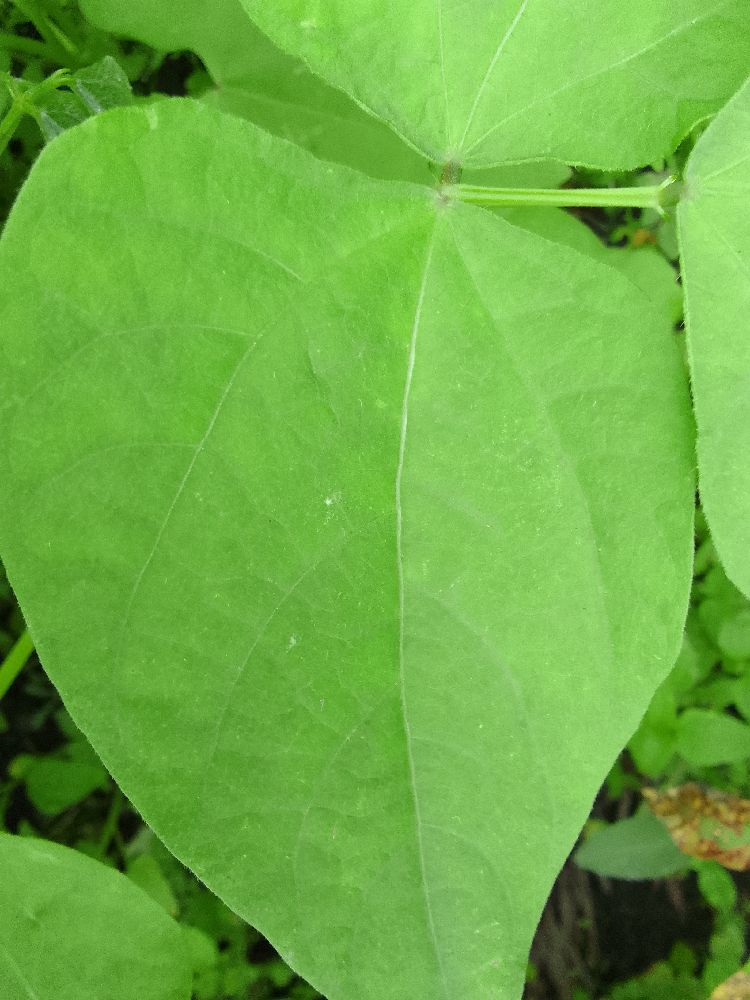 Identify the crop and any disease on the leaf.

common bean, healthy
